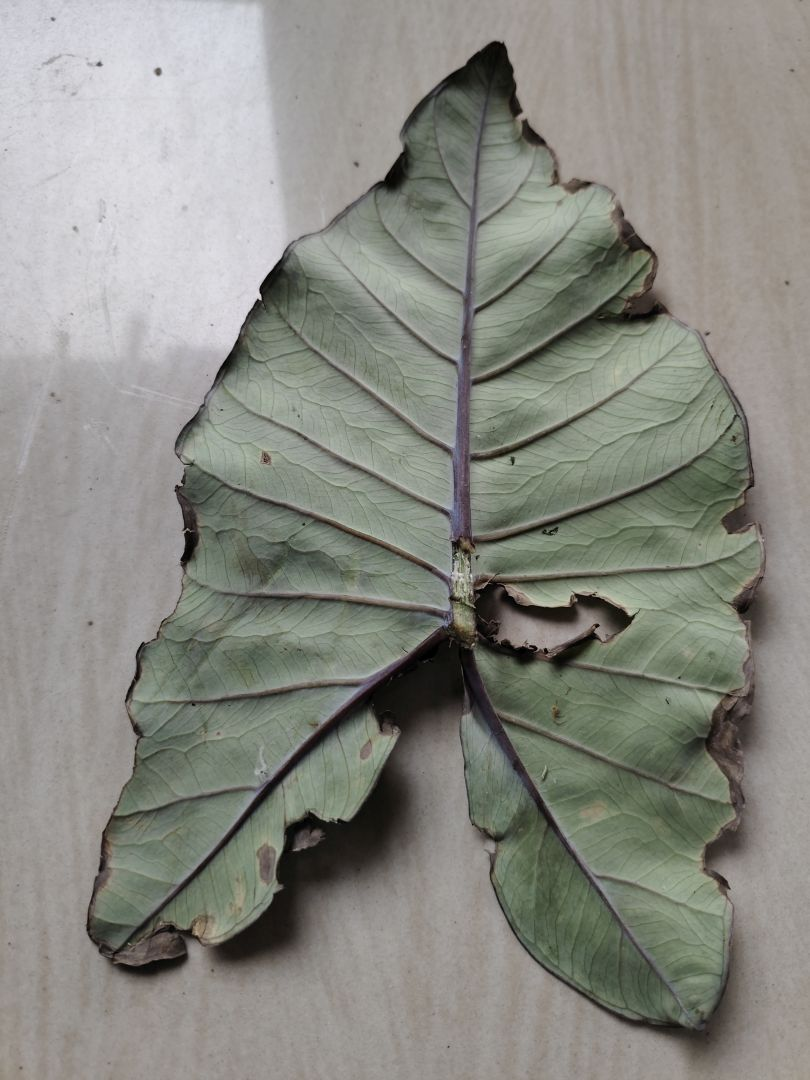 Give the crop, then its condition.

taro, leaf blight
